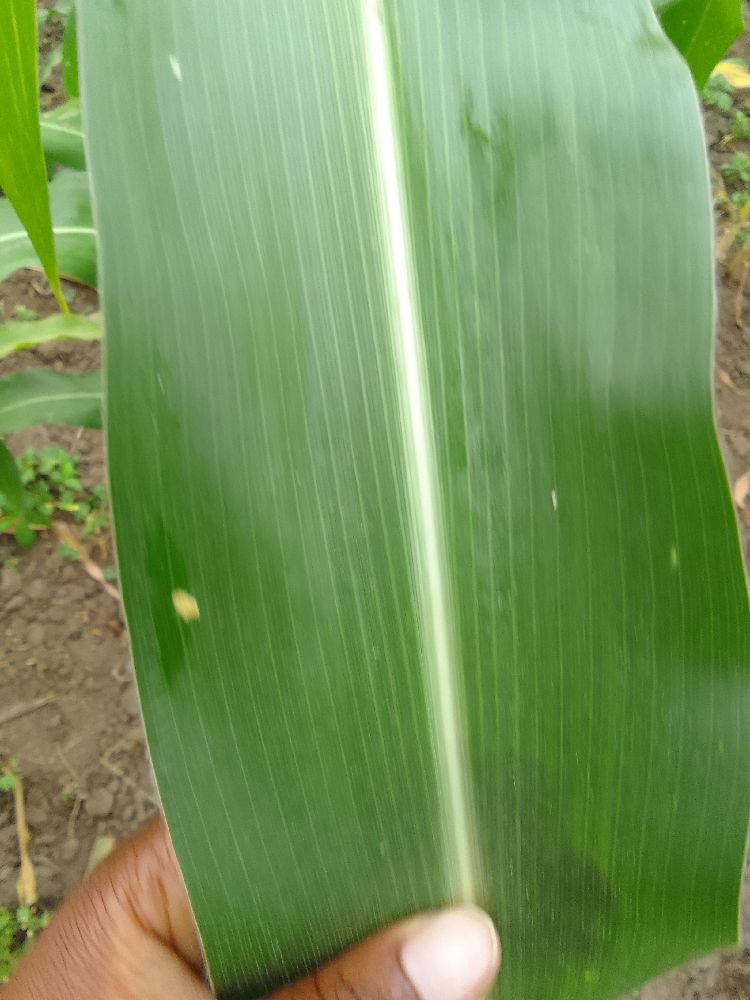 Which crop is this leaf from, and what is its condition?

maize, healthy
